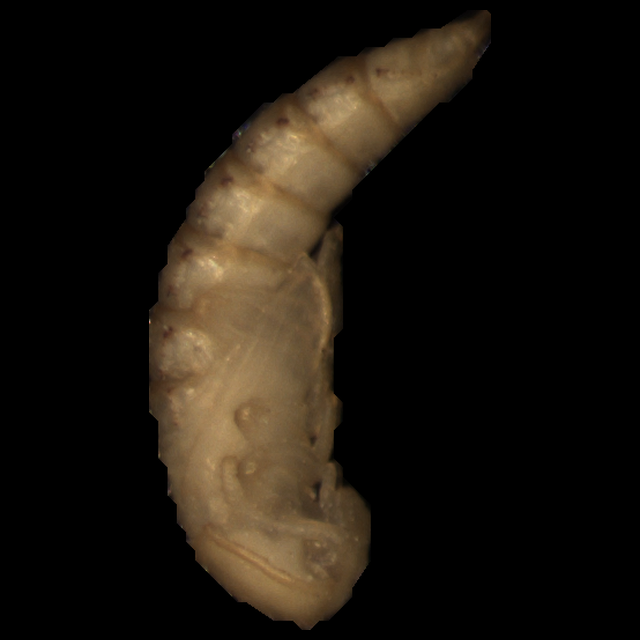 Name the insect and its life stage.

mealworm pupa
